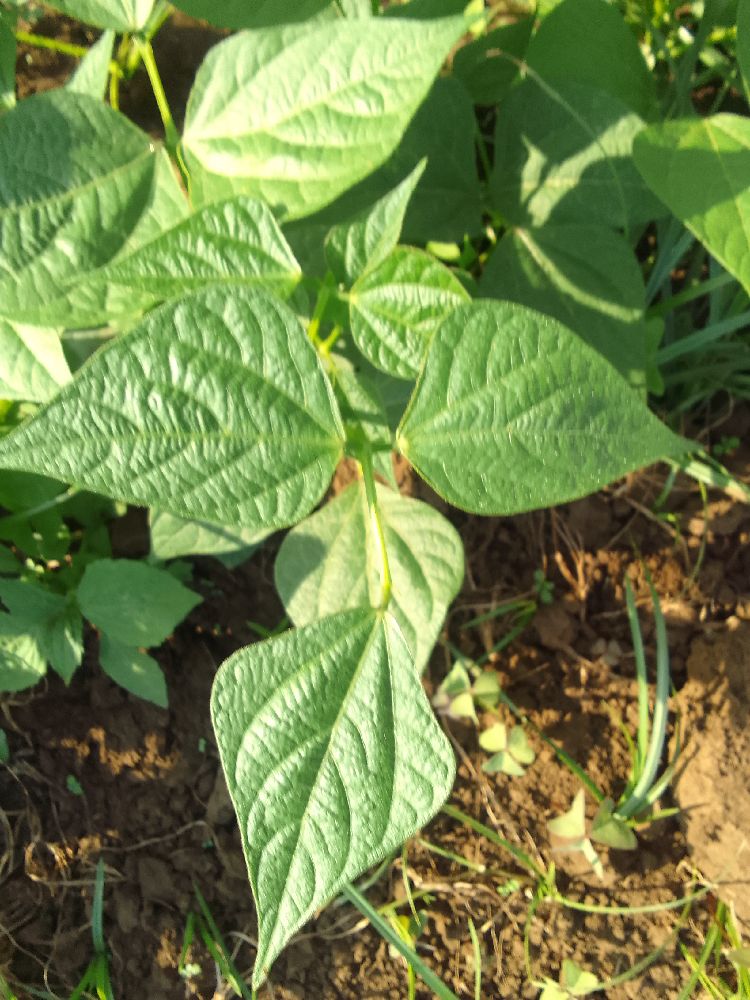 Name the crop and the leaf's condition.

common bean, healthy
